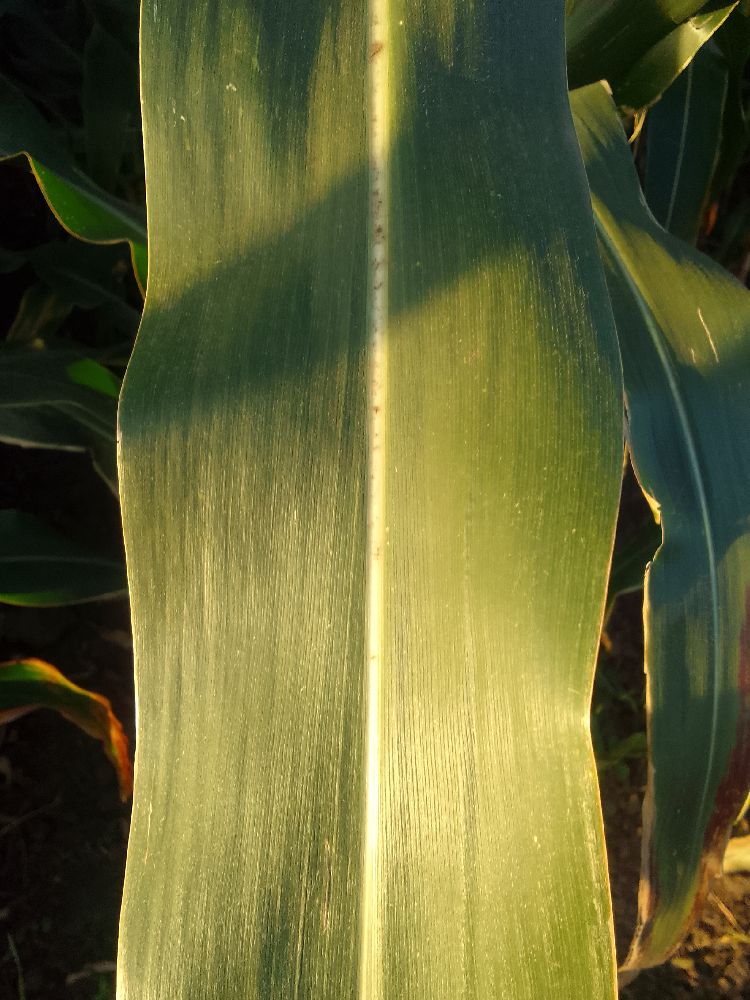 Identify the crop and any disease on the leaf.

maize, healthy
